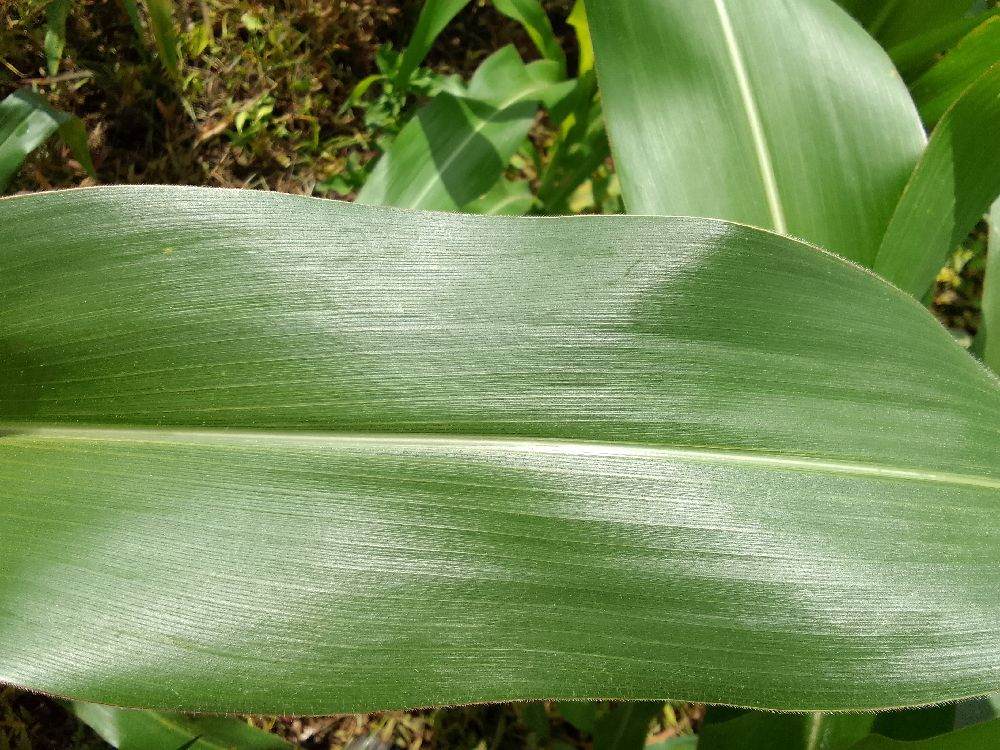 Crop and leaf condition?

maize, healthy
